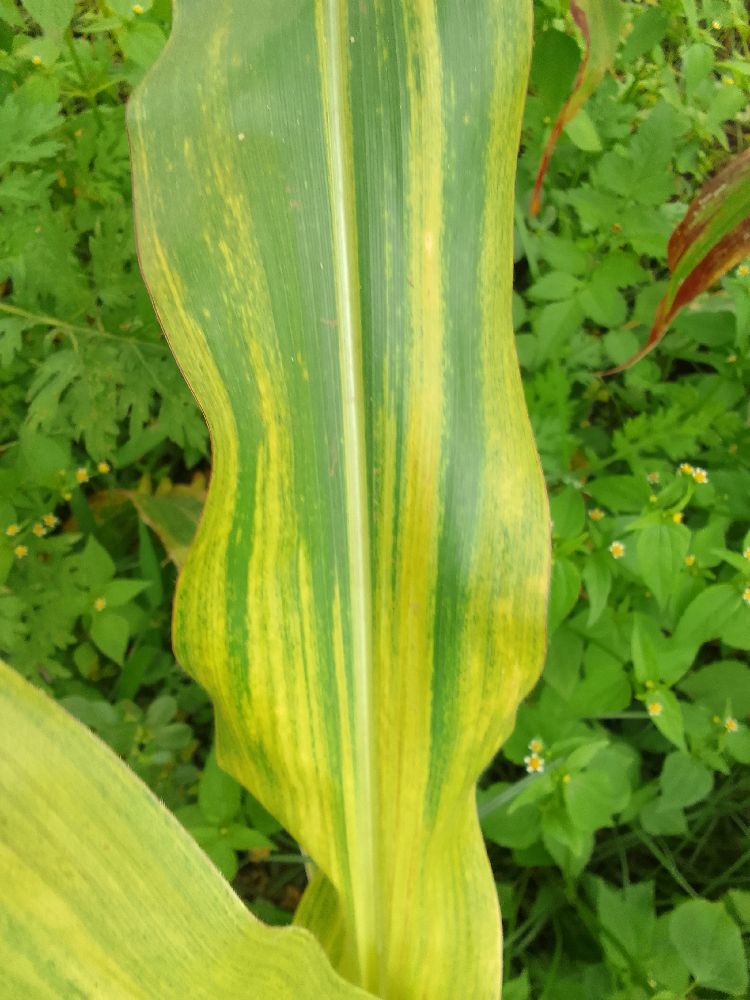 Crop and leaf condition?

maize, maize lethal necrosis
